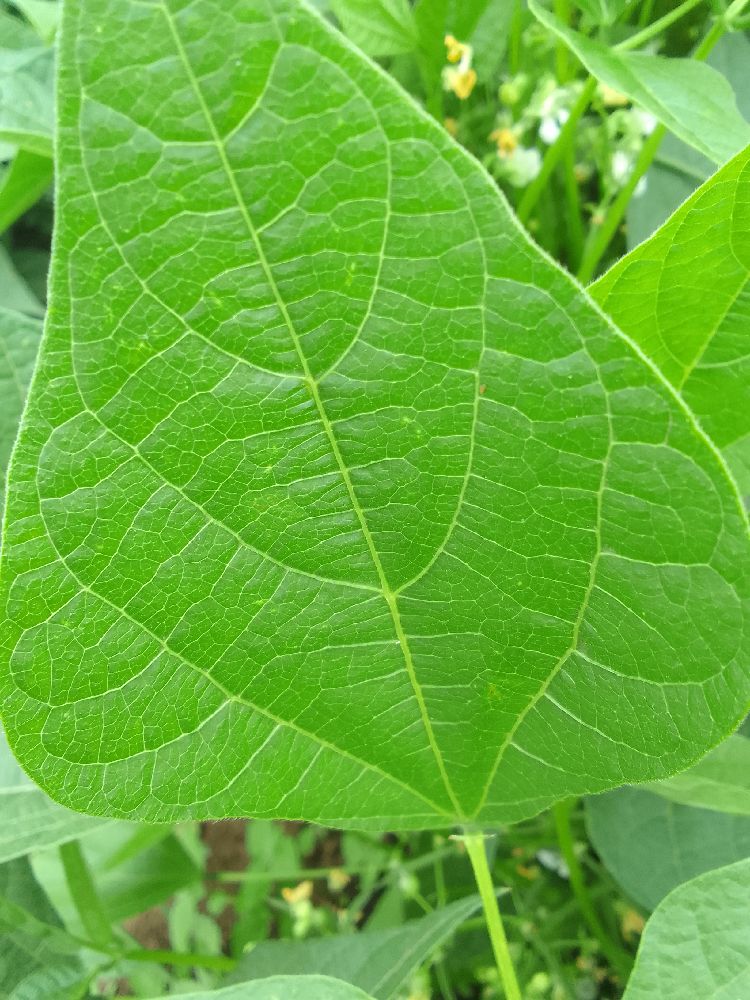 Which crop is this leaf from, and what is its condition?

common bean, healthy
